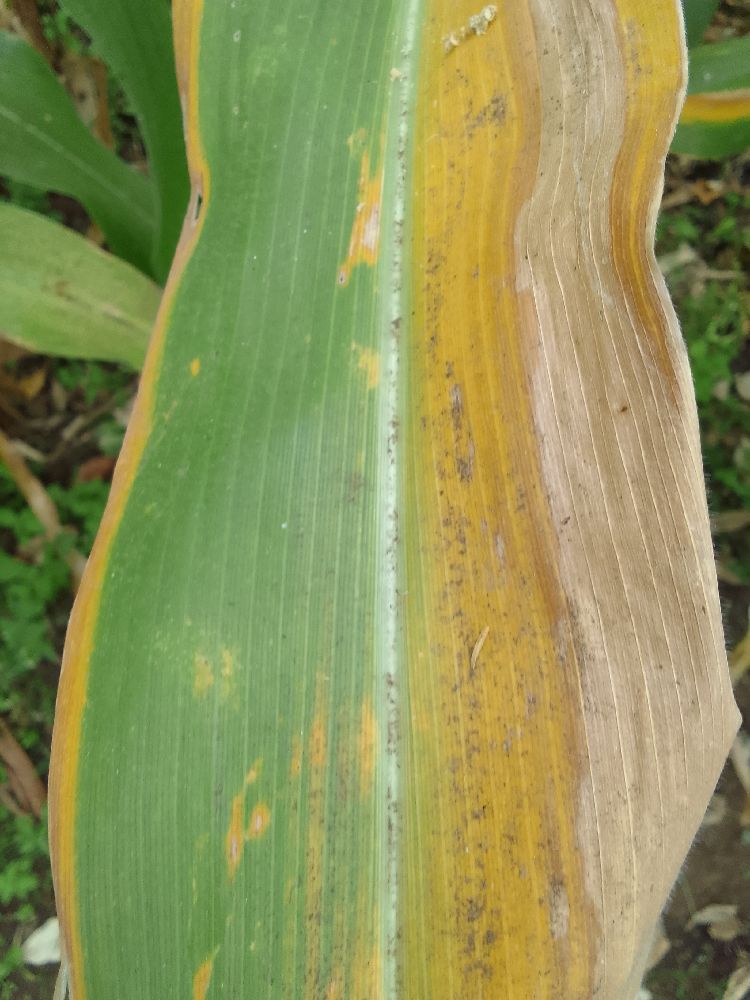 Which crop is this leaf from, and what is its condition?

maize, maize lethal necrosis
